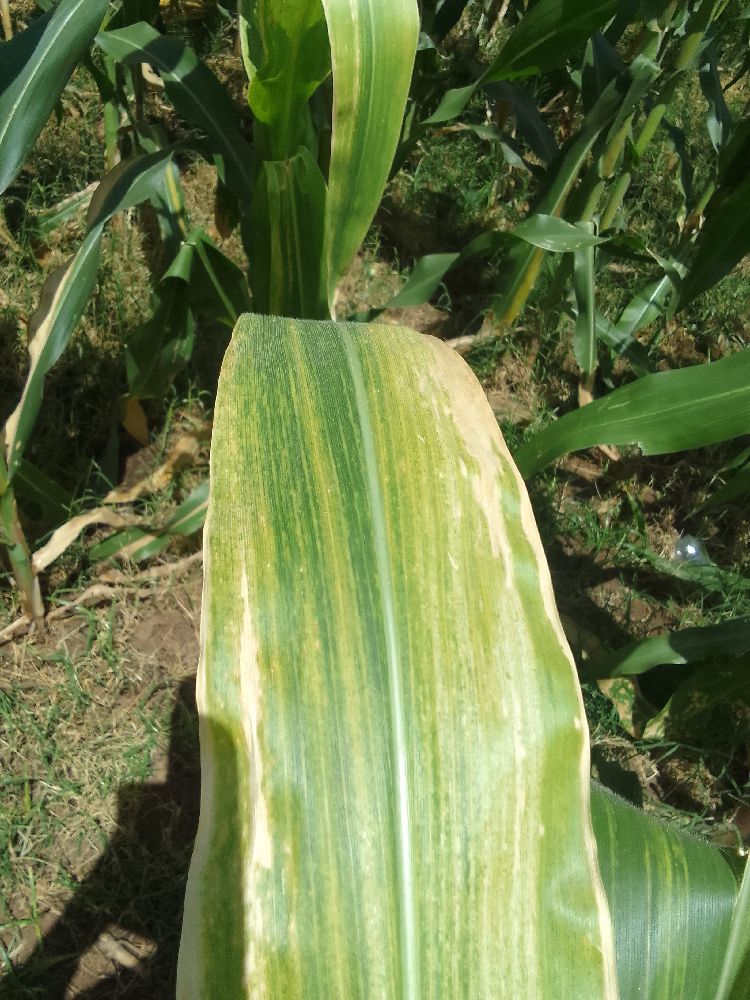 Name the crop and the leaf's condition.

maize, maize lethal necrosis
